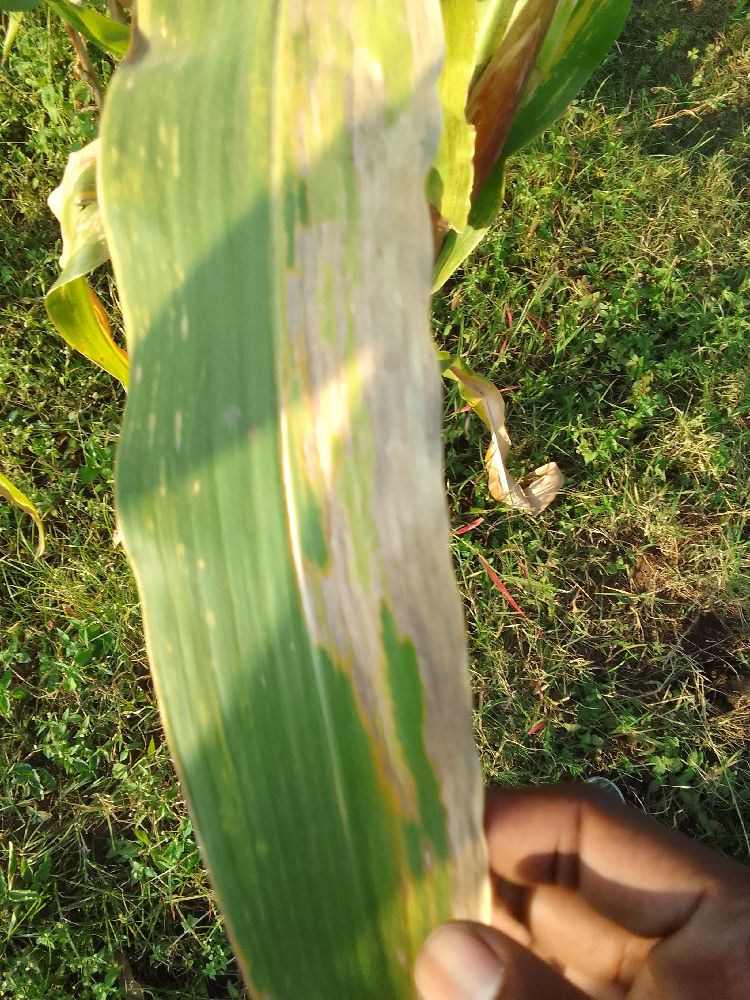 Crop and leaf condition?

maize, maize lethal necrosis
